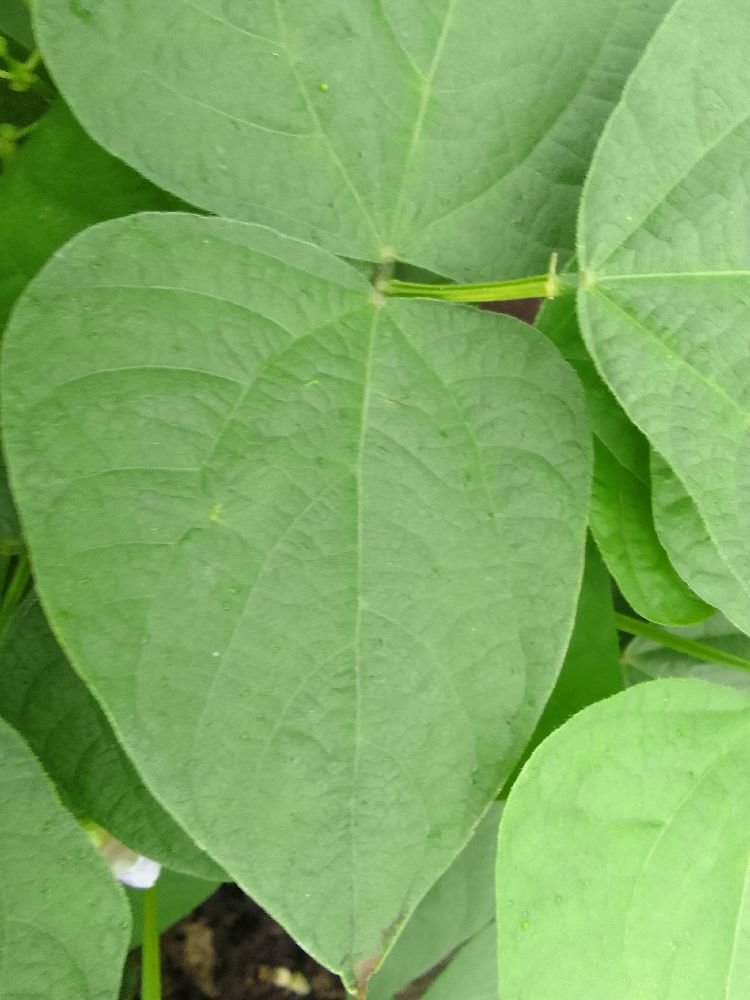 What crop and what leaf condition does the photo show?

common bean, healthy
